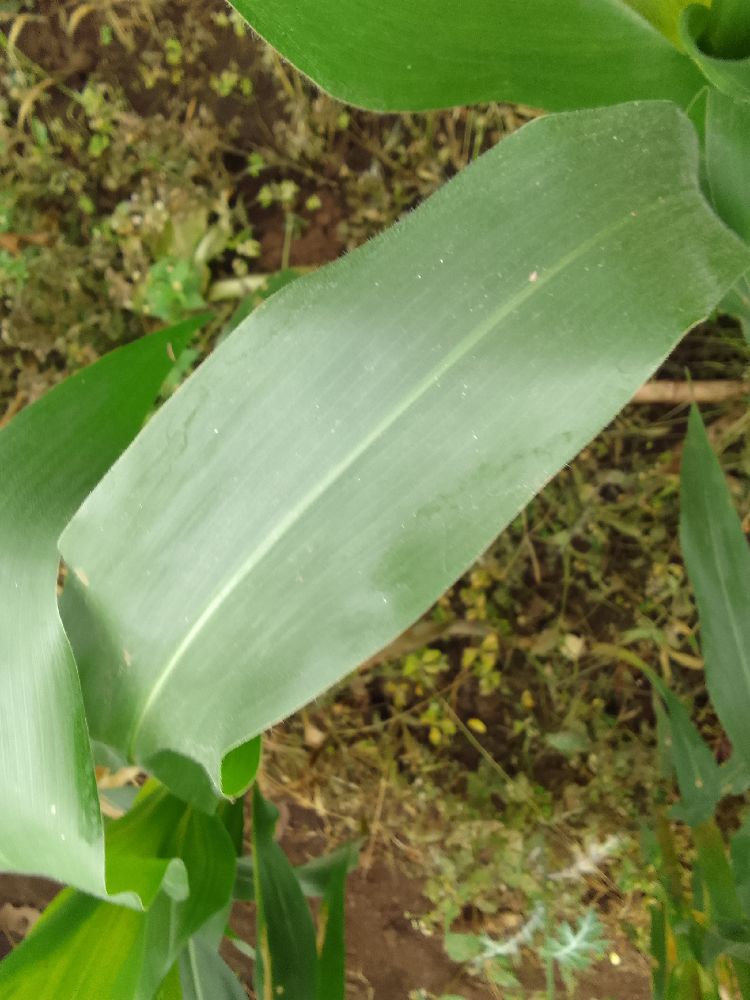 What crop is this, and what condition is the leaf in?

maize, healthy
